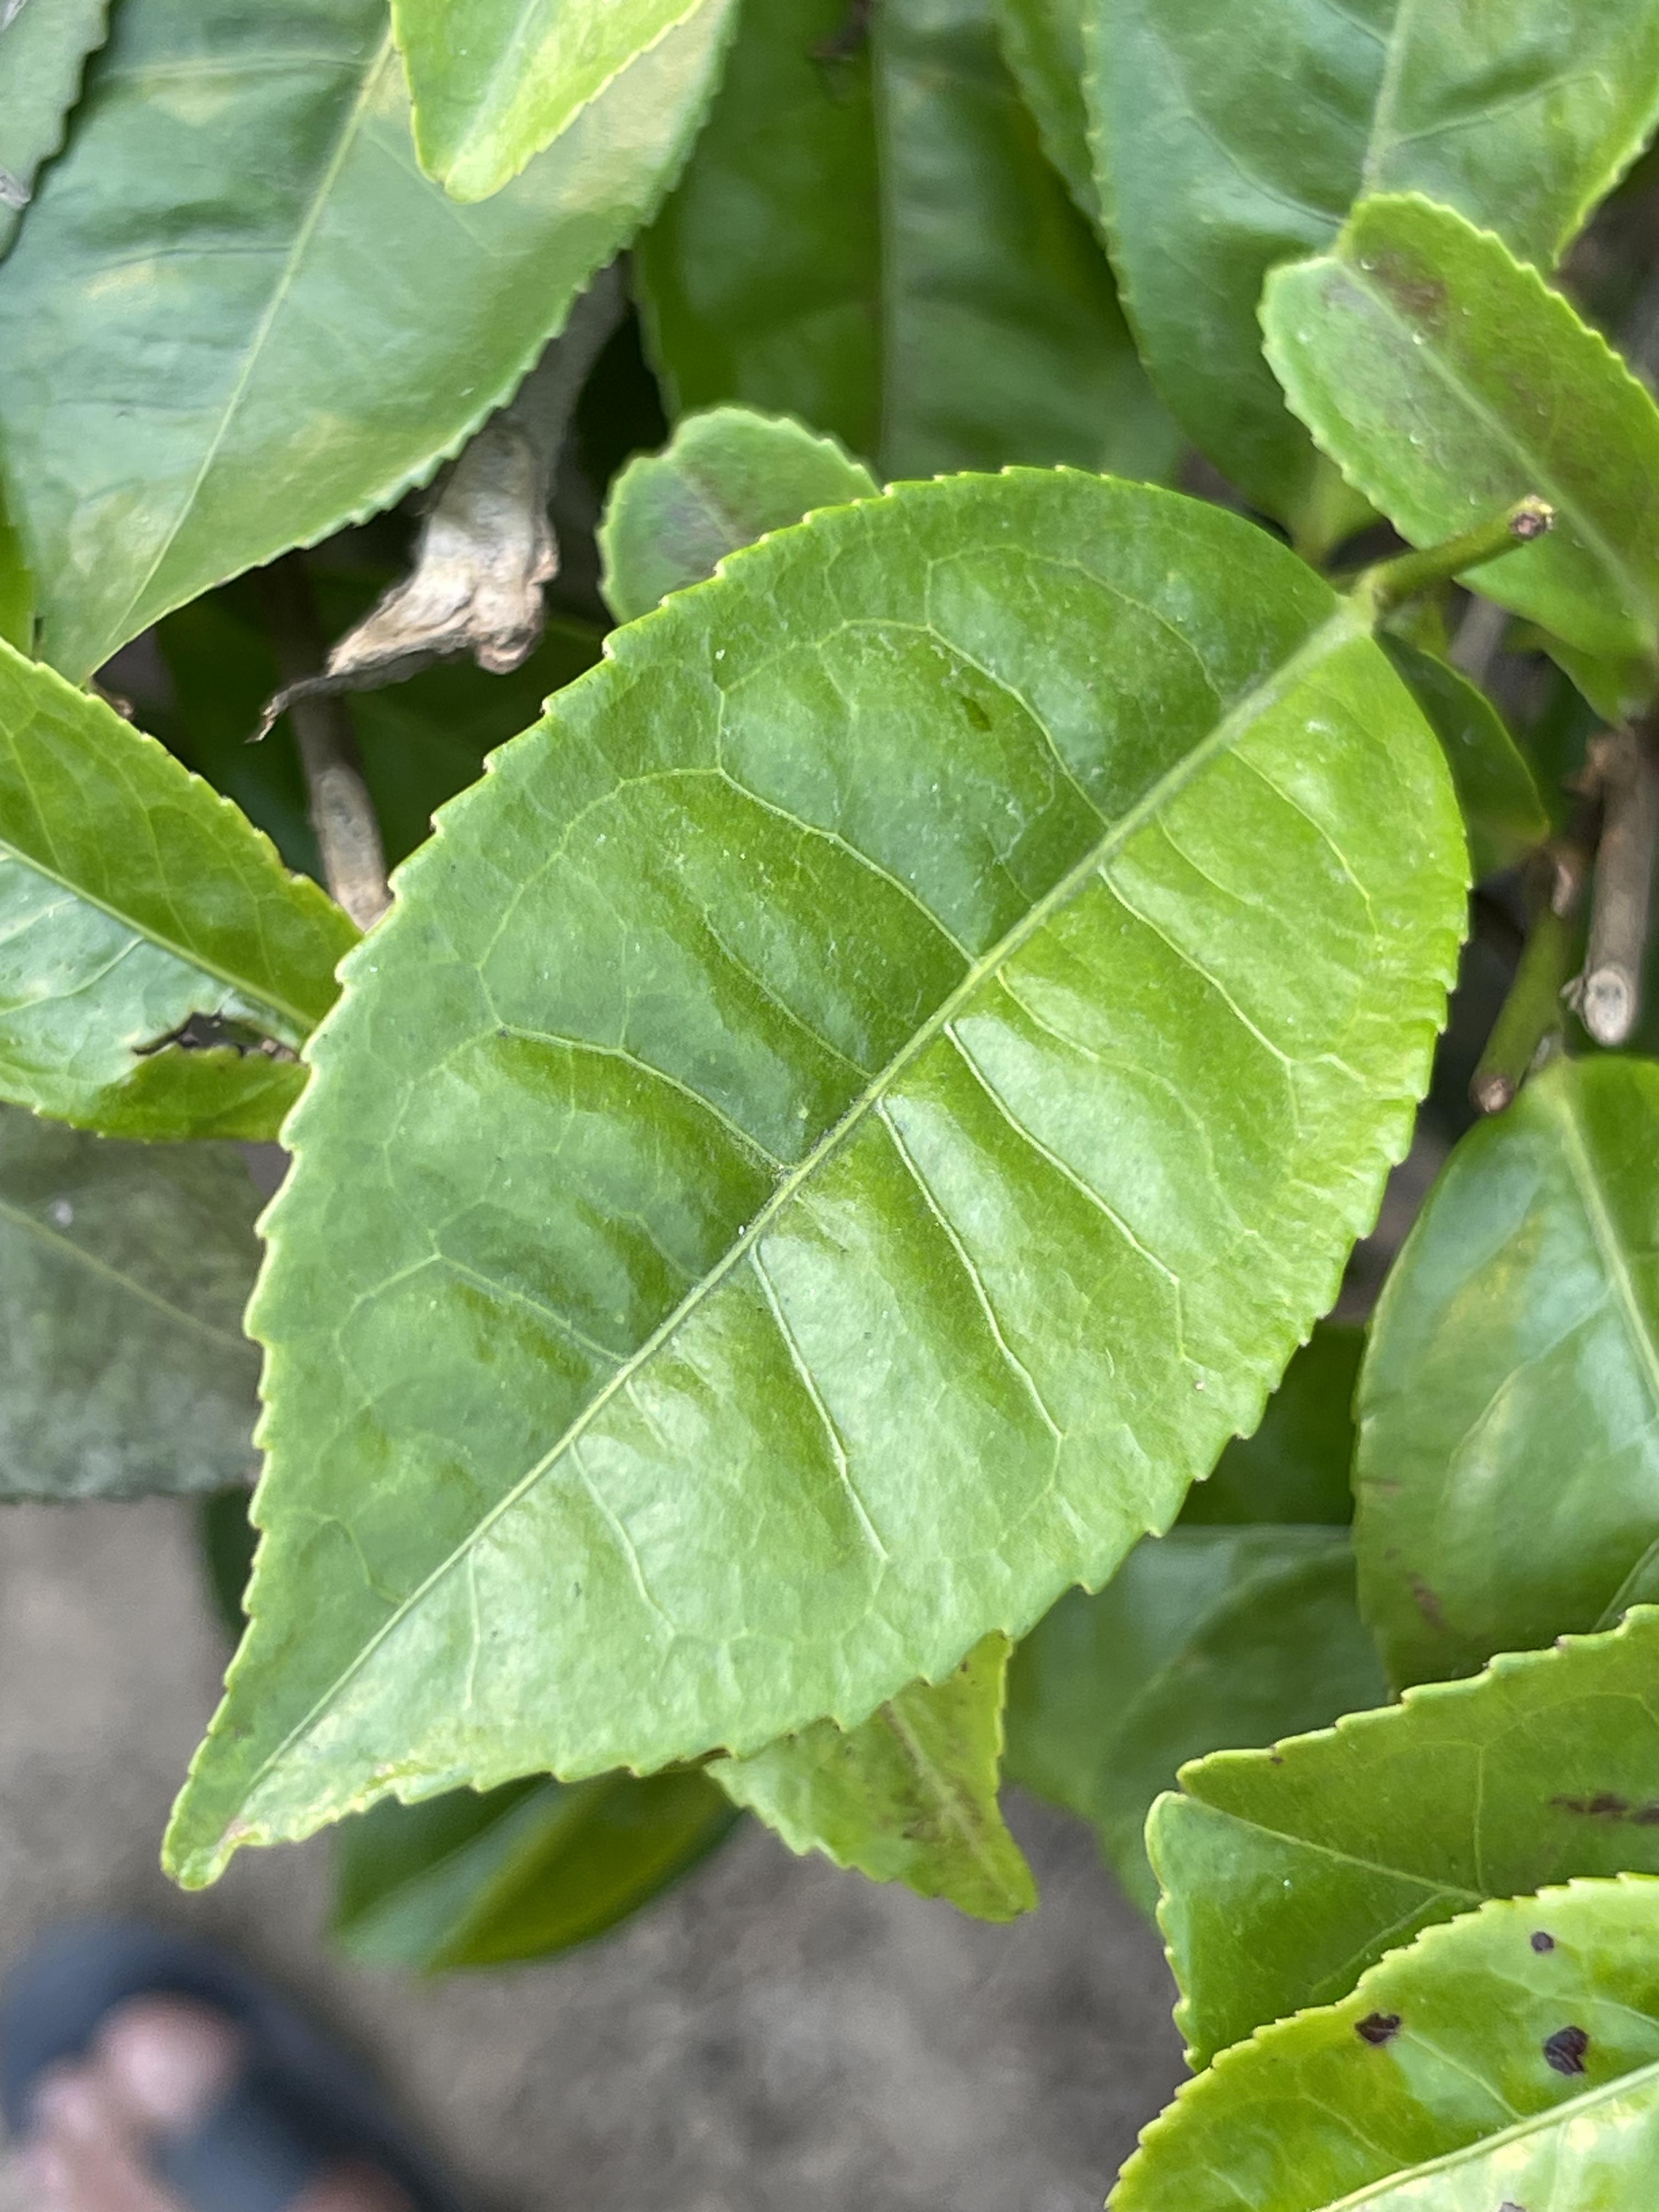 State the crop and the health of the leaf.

tea, healthy leaf
